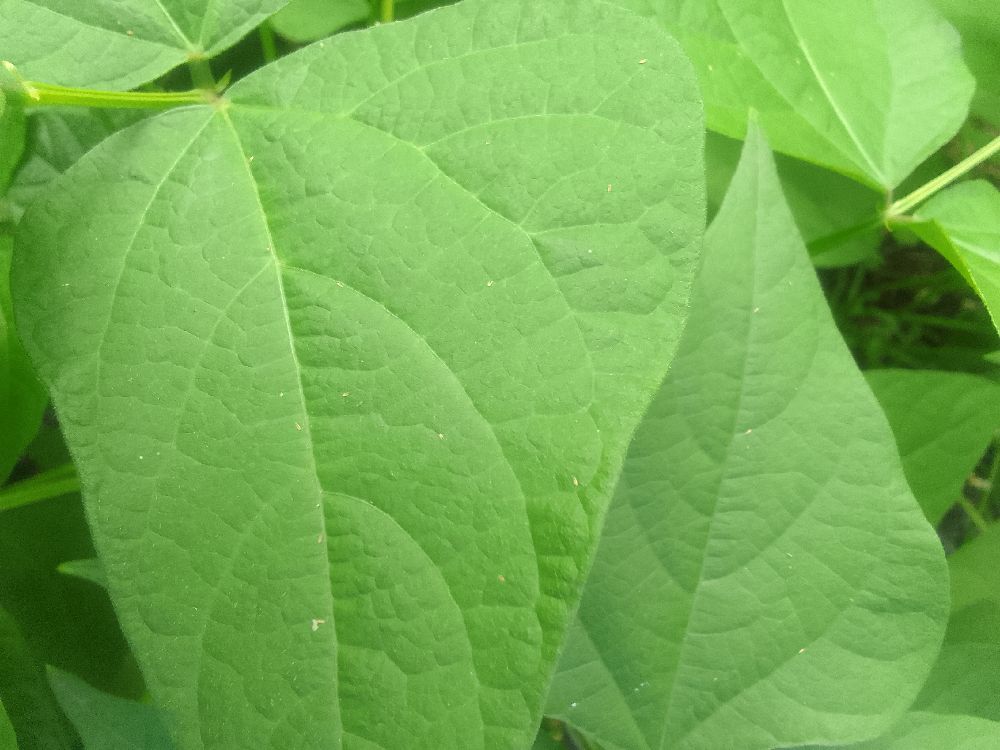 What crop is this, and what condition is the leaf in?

common bean, healthy
